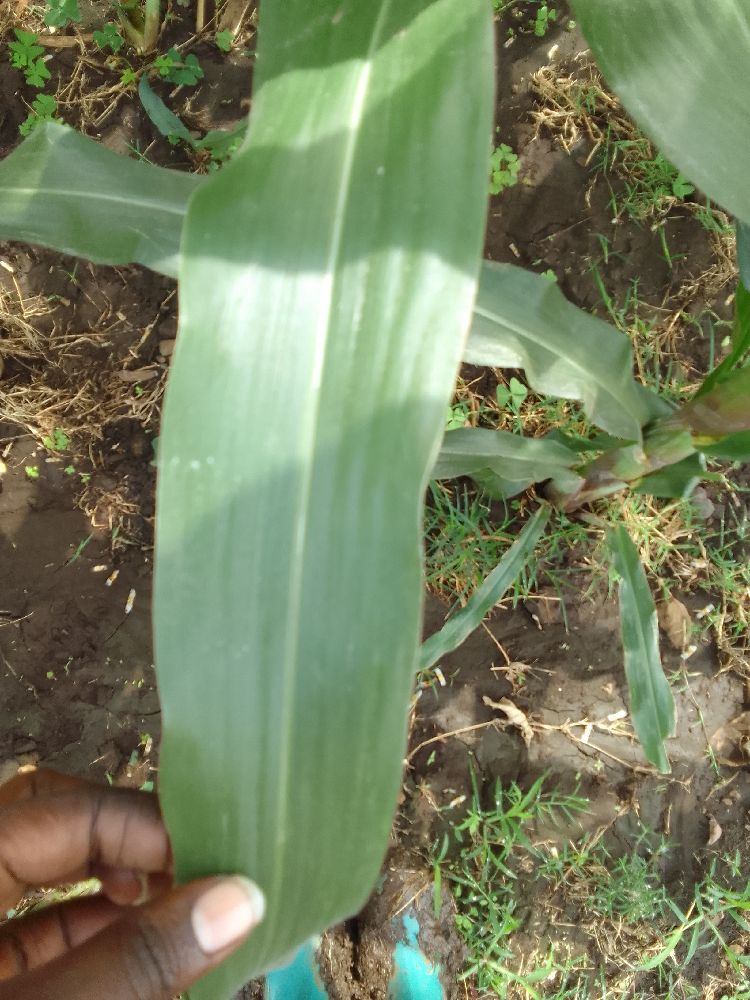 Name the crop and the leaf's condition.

maize, healthy
